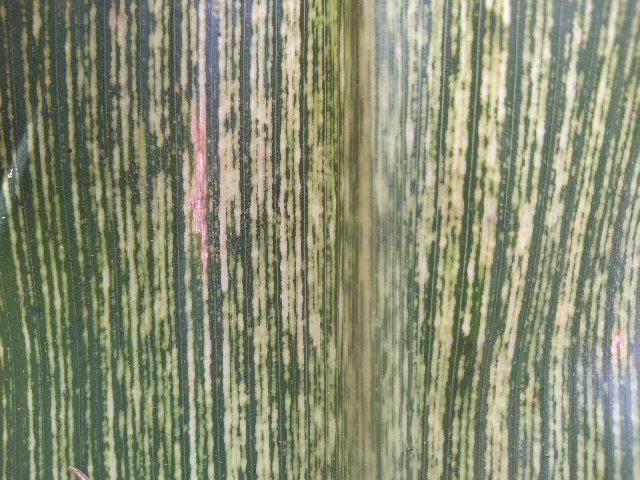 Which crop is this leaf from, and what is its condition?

maize, maize streak virus
